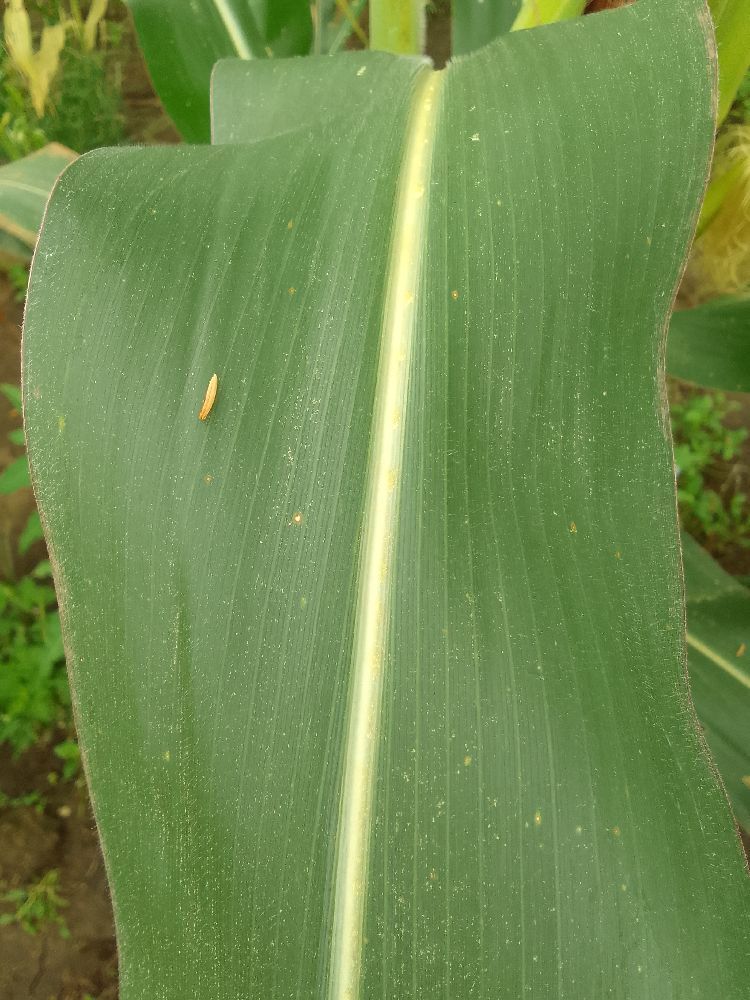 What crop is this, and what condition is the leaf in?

maize, healthy
